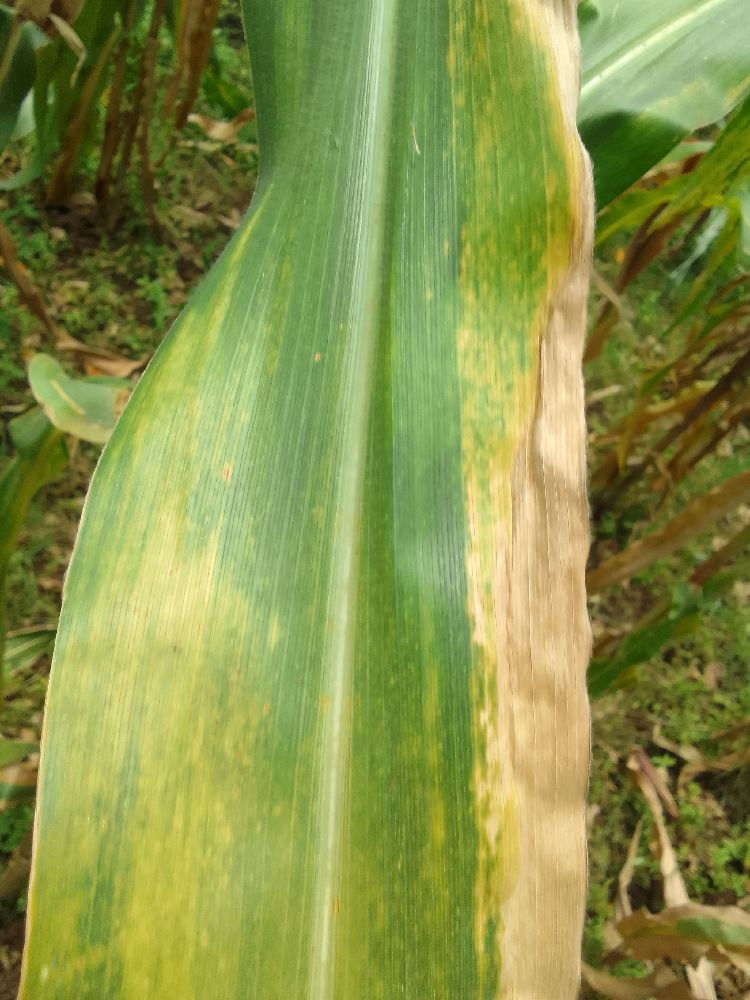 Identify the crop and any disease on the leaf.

maize, maize lethal necrosis
